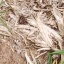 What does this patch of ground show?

grass
